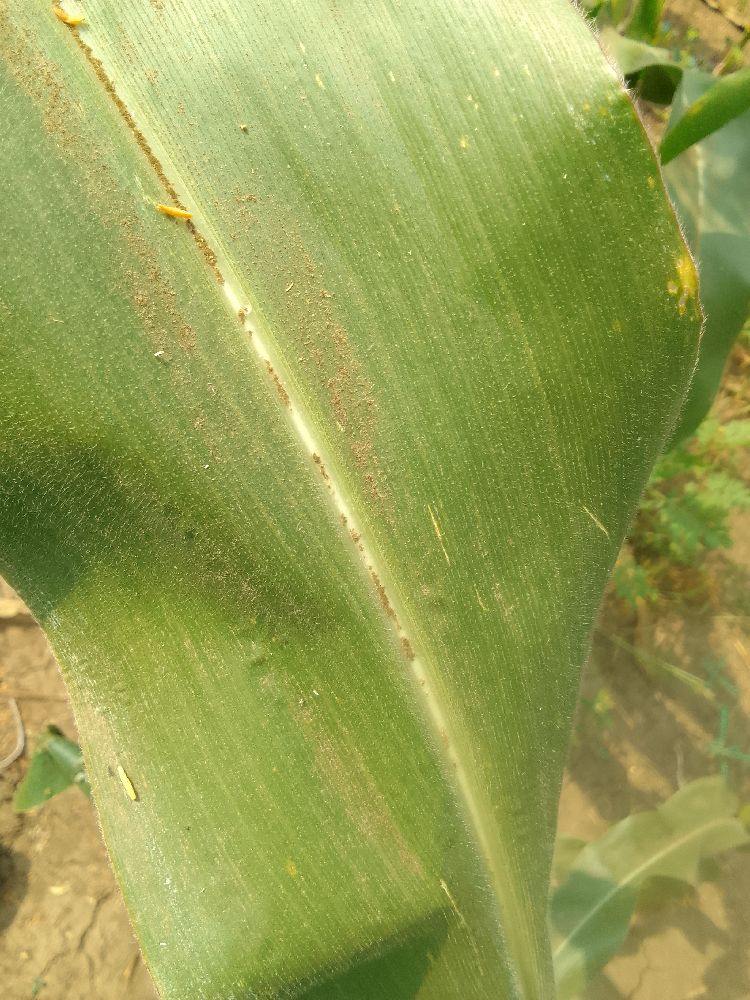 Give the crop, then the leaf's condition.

maize, healthy
